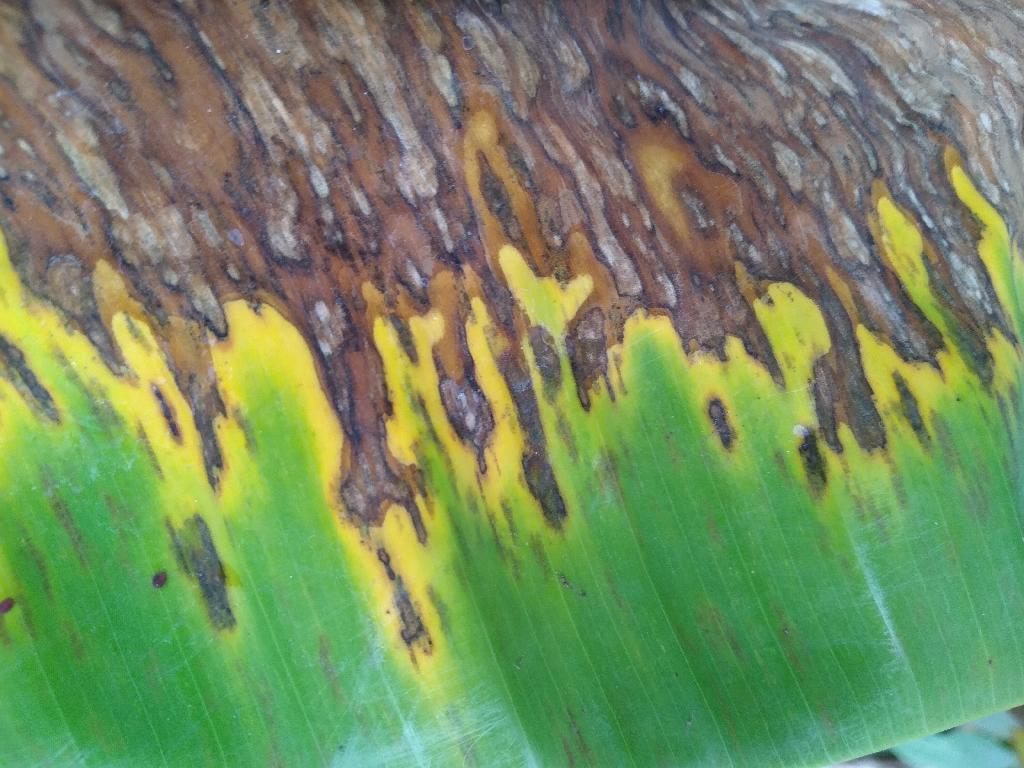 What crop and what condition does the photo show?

banana, black sigatoka
